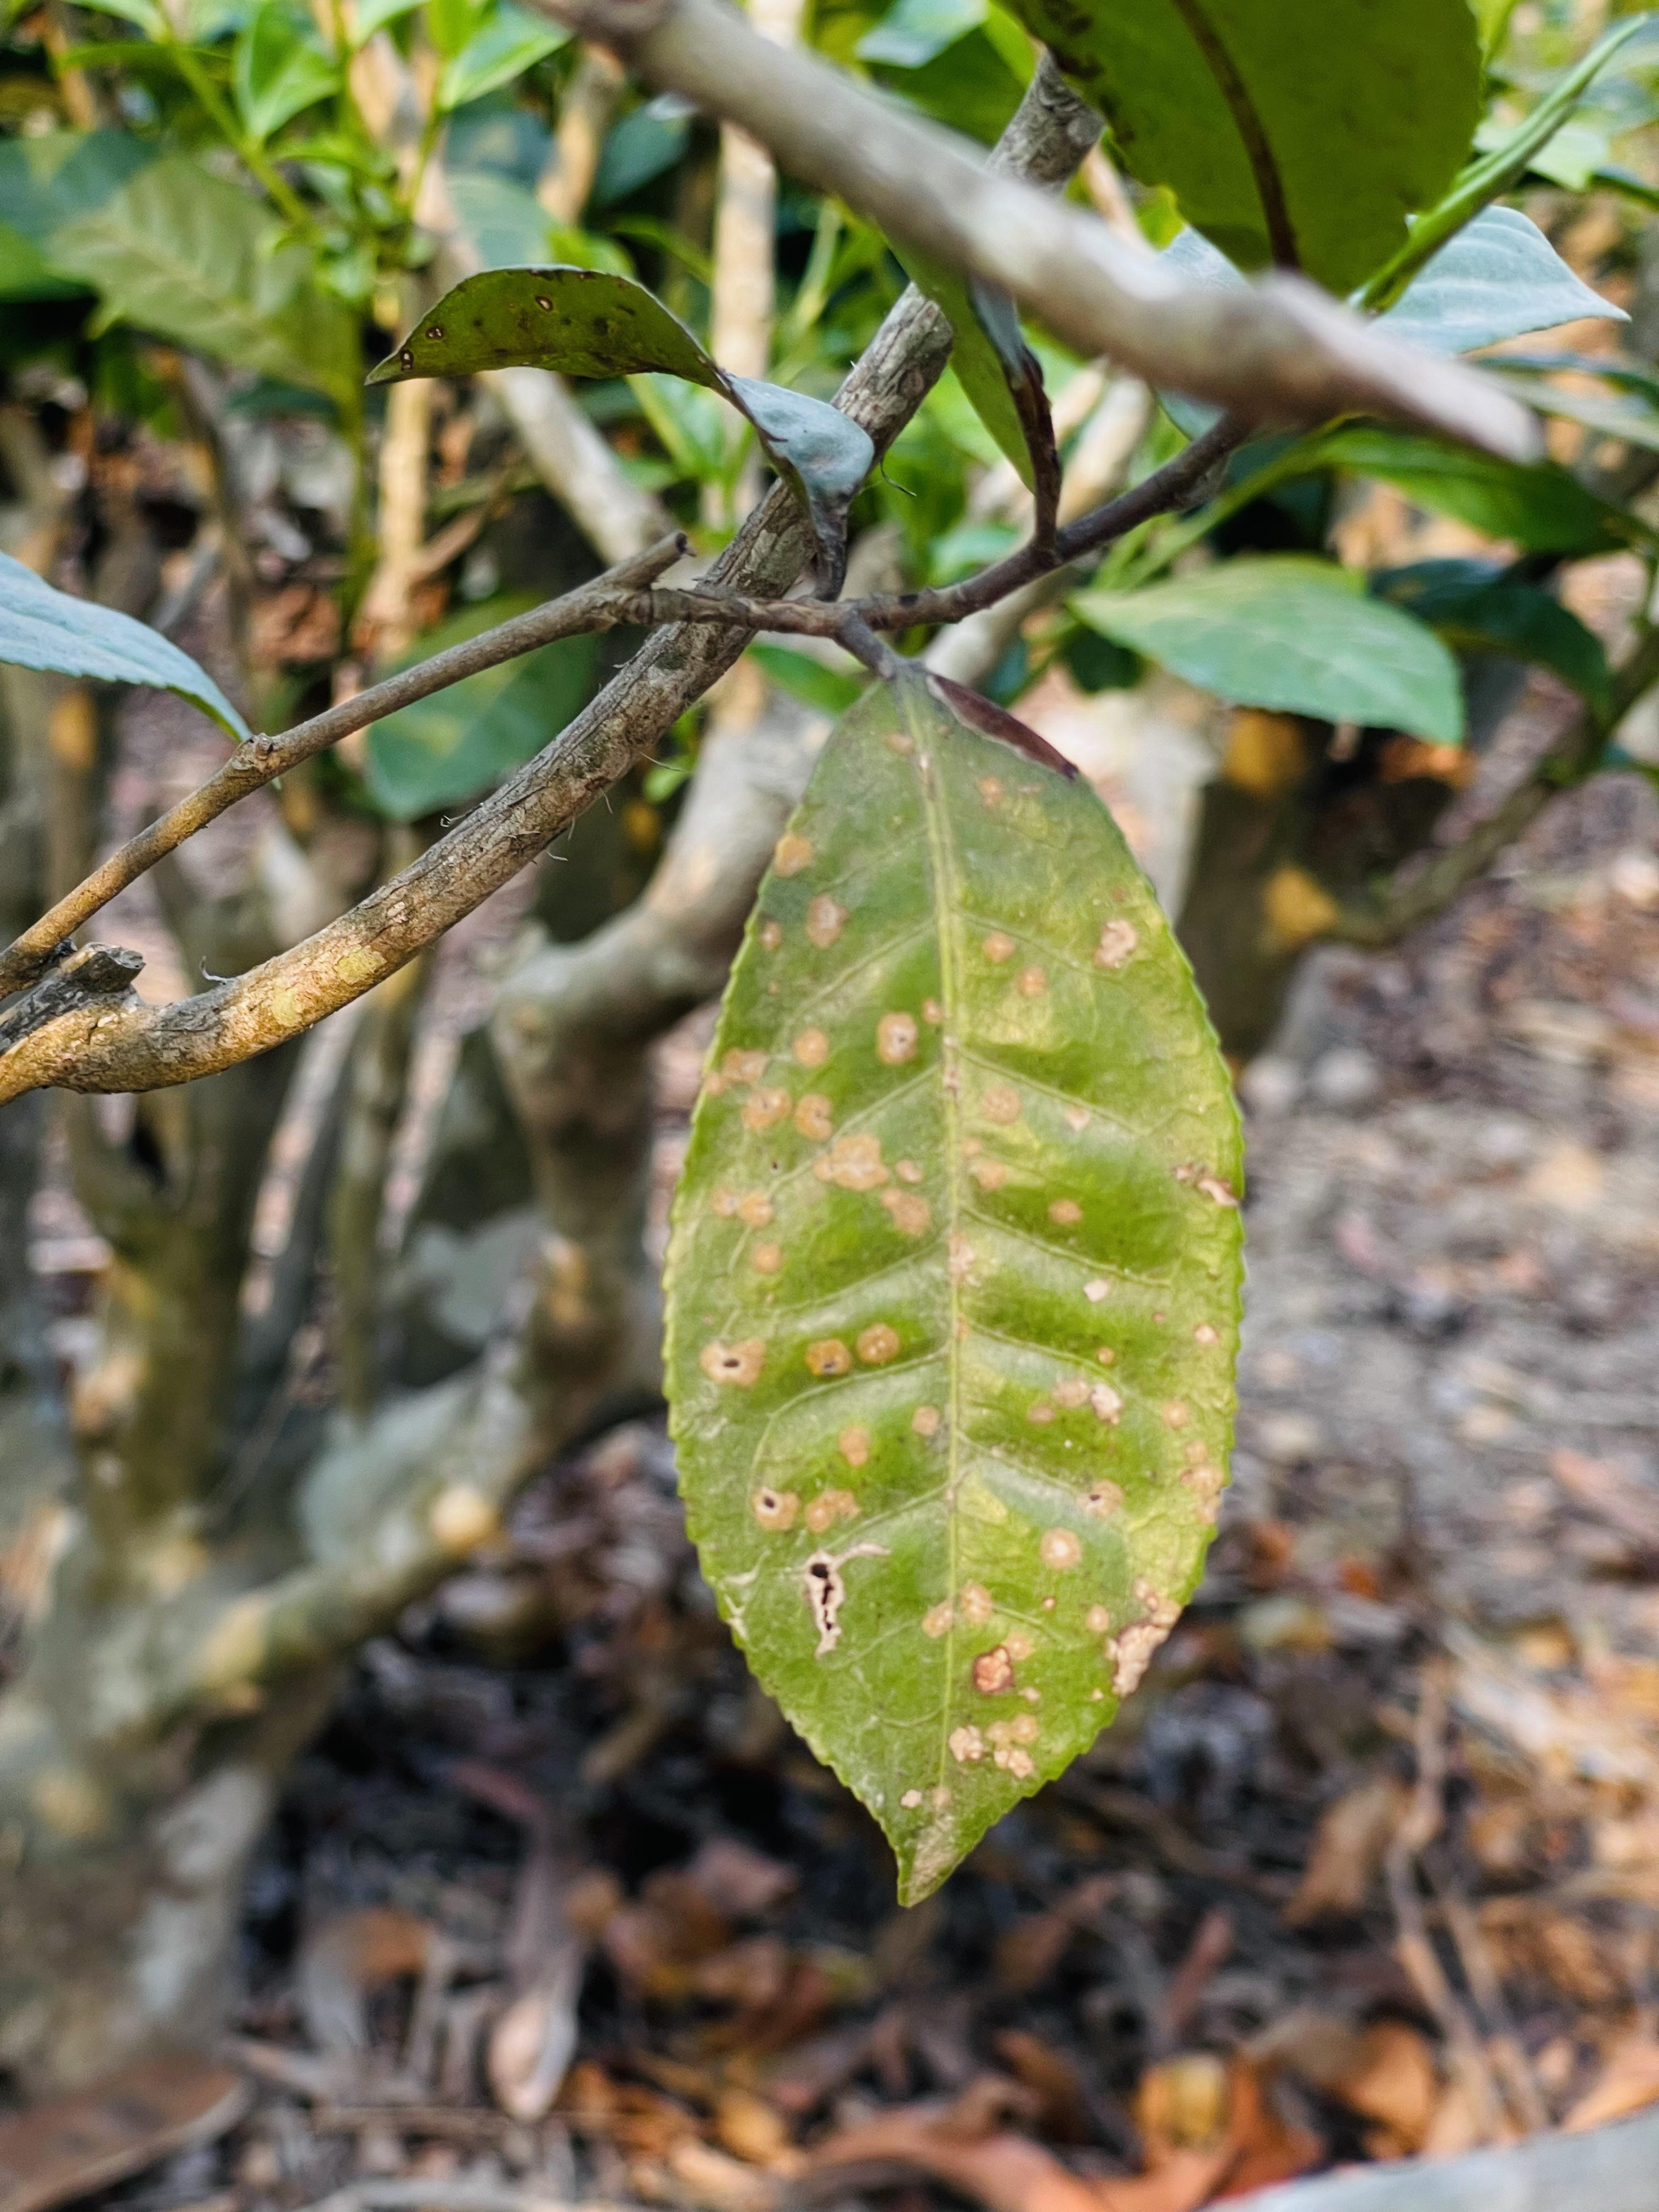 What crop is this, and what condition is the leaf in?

tea, red rust
